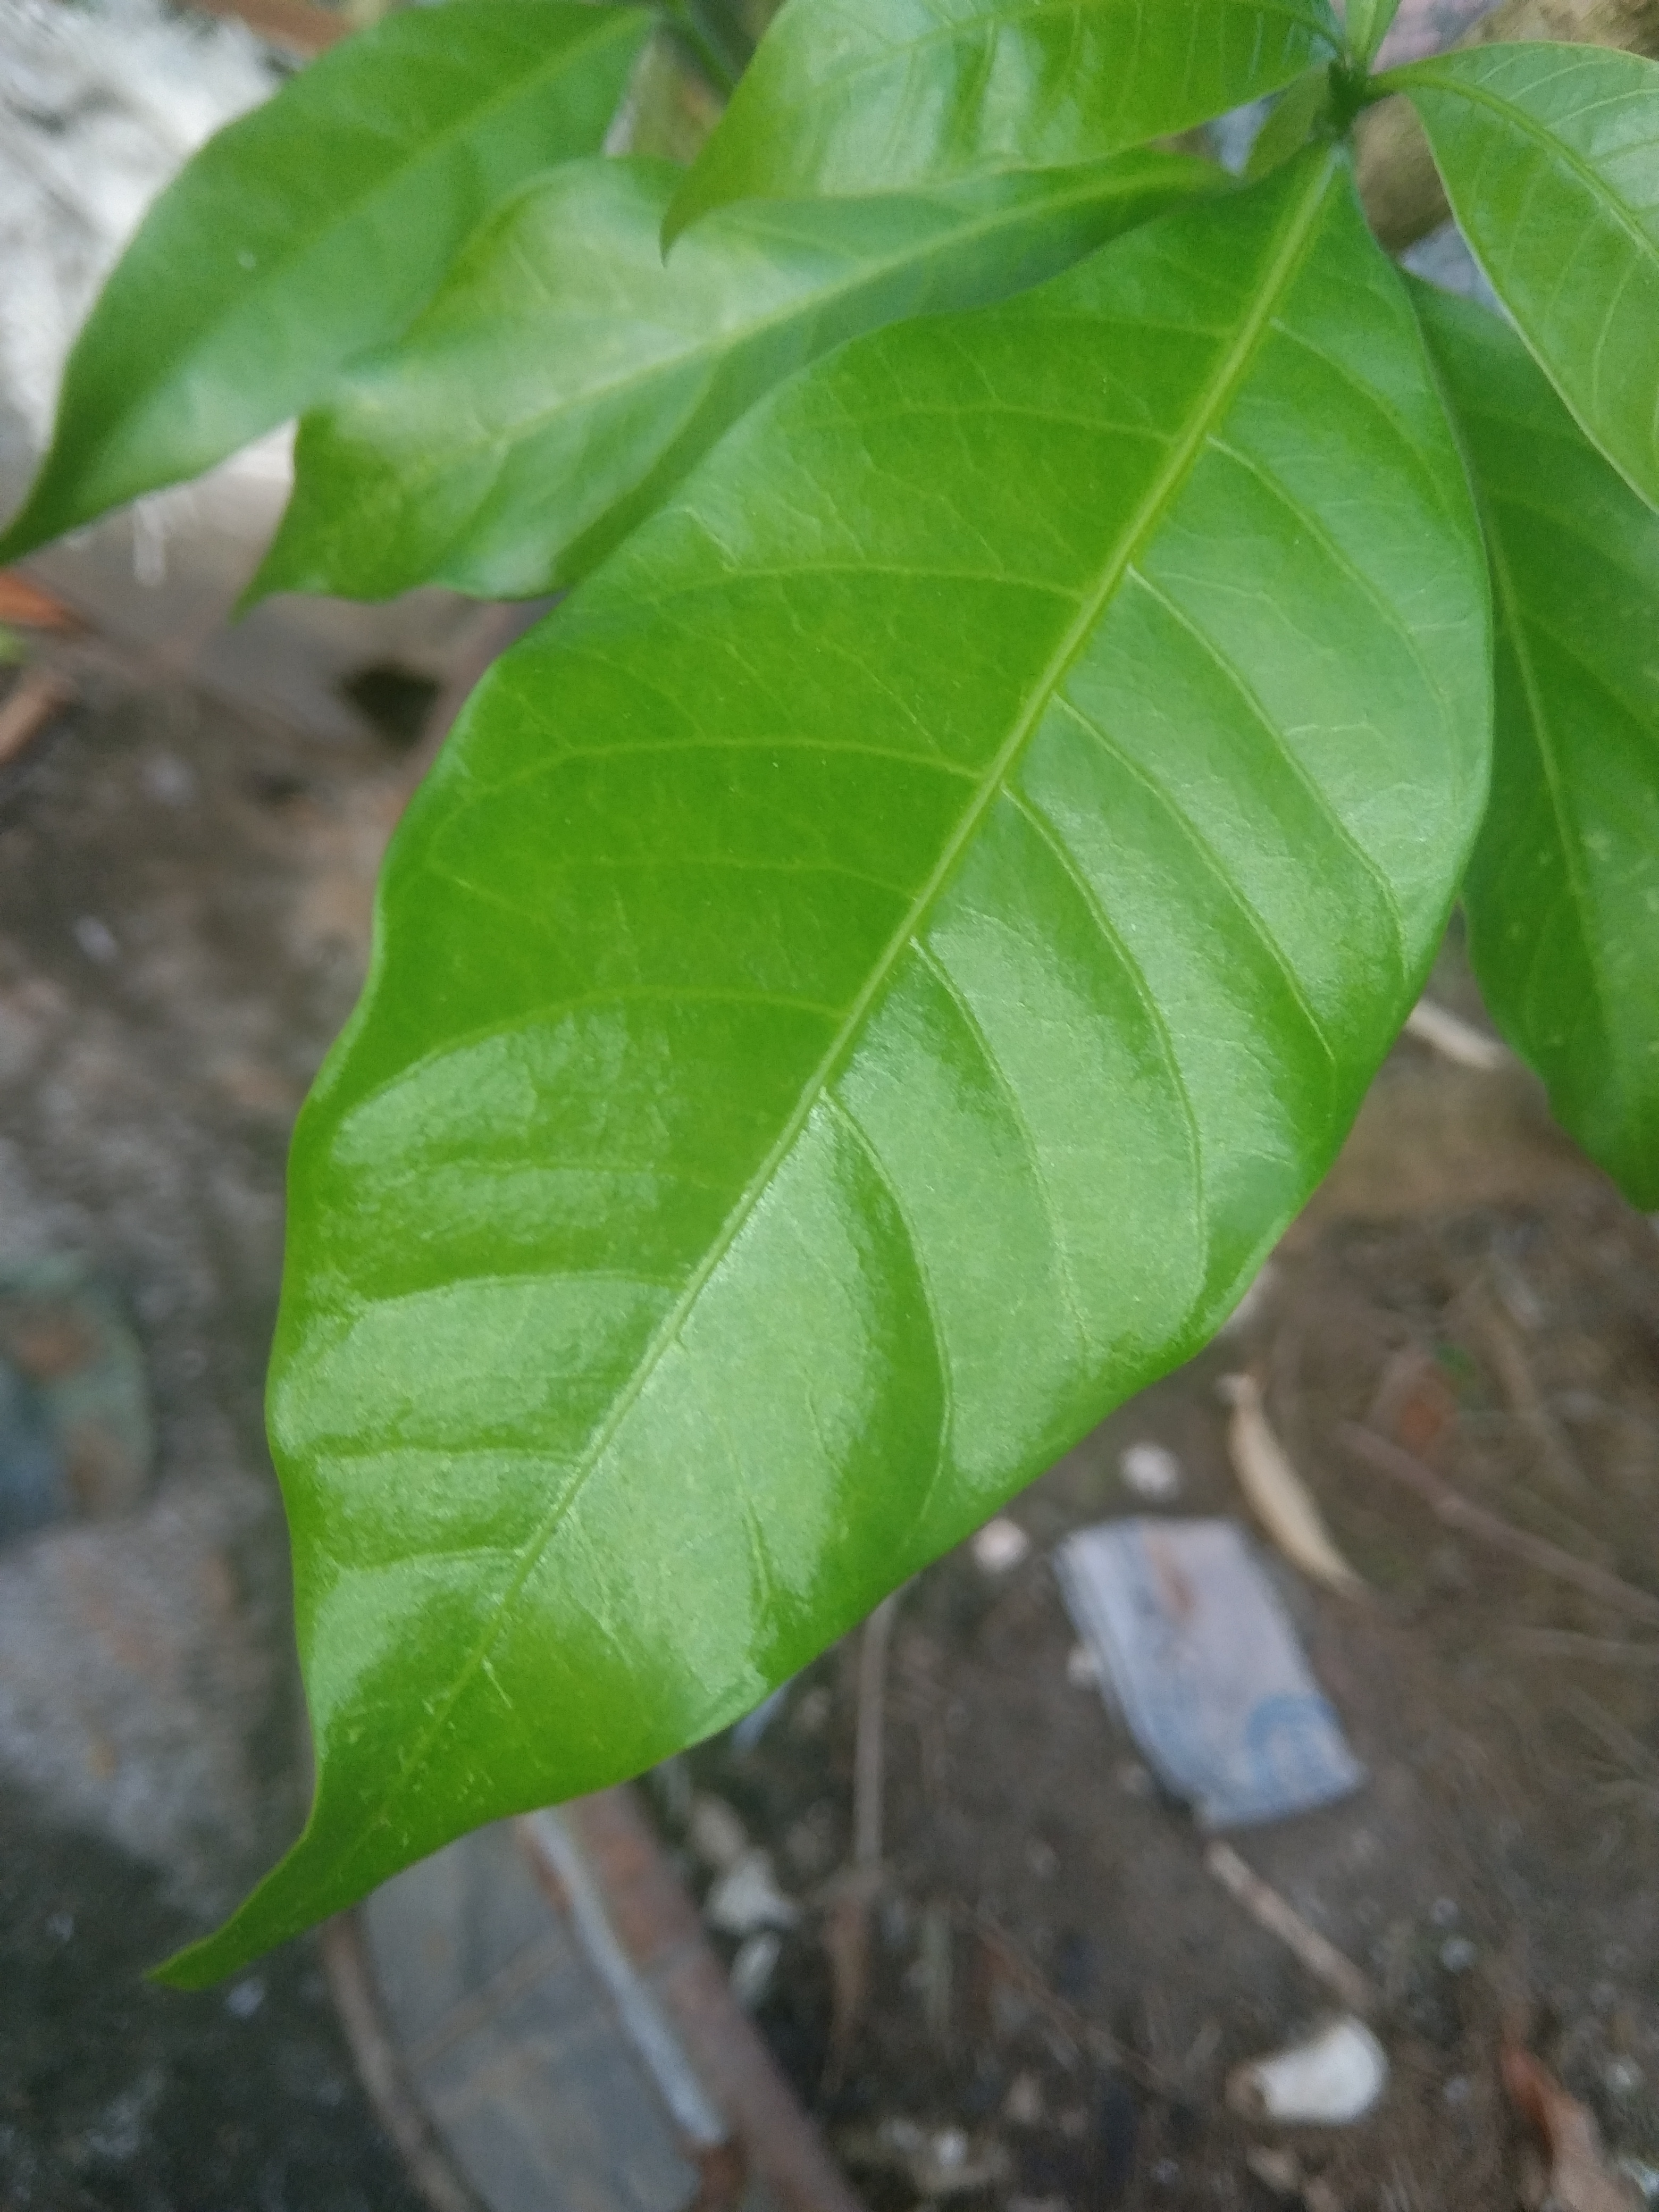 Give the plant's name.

togor
